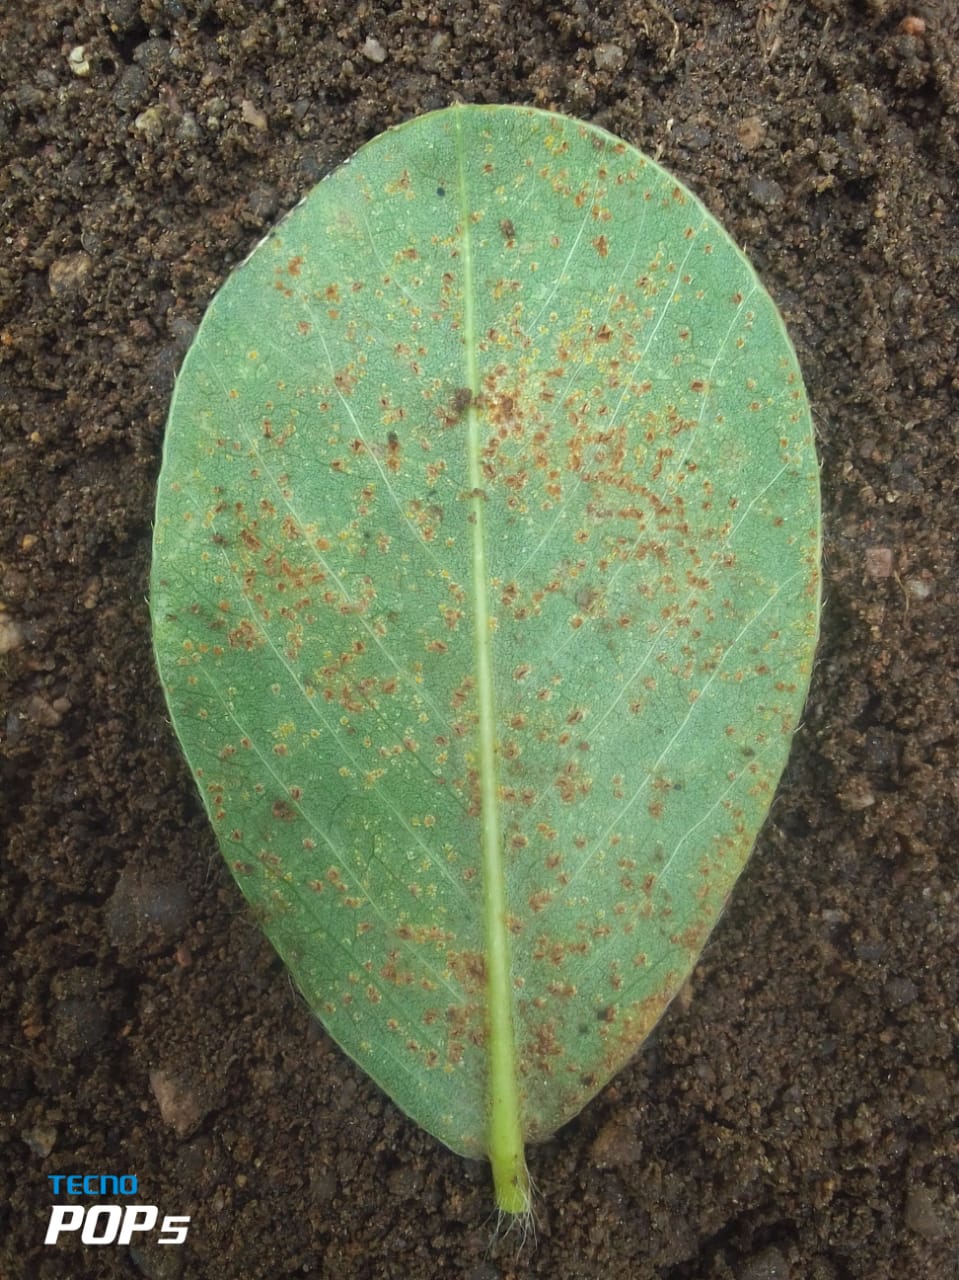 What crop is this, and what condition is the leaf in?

peanut, puccinia arachidis
